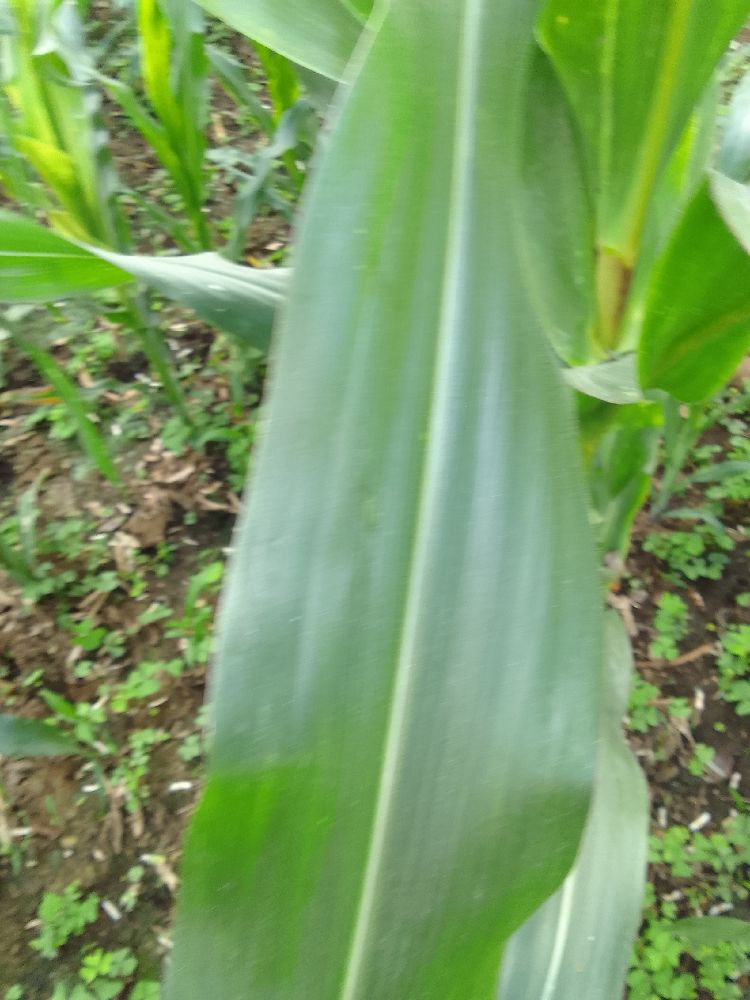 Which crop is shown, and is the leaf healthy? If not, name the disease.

maize, healthy
